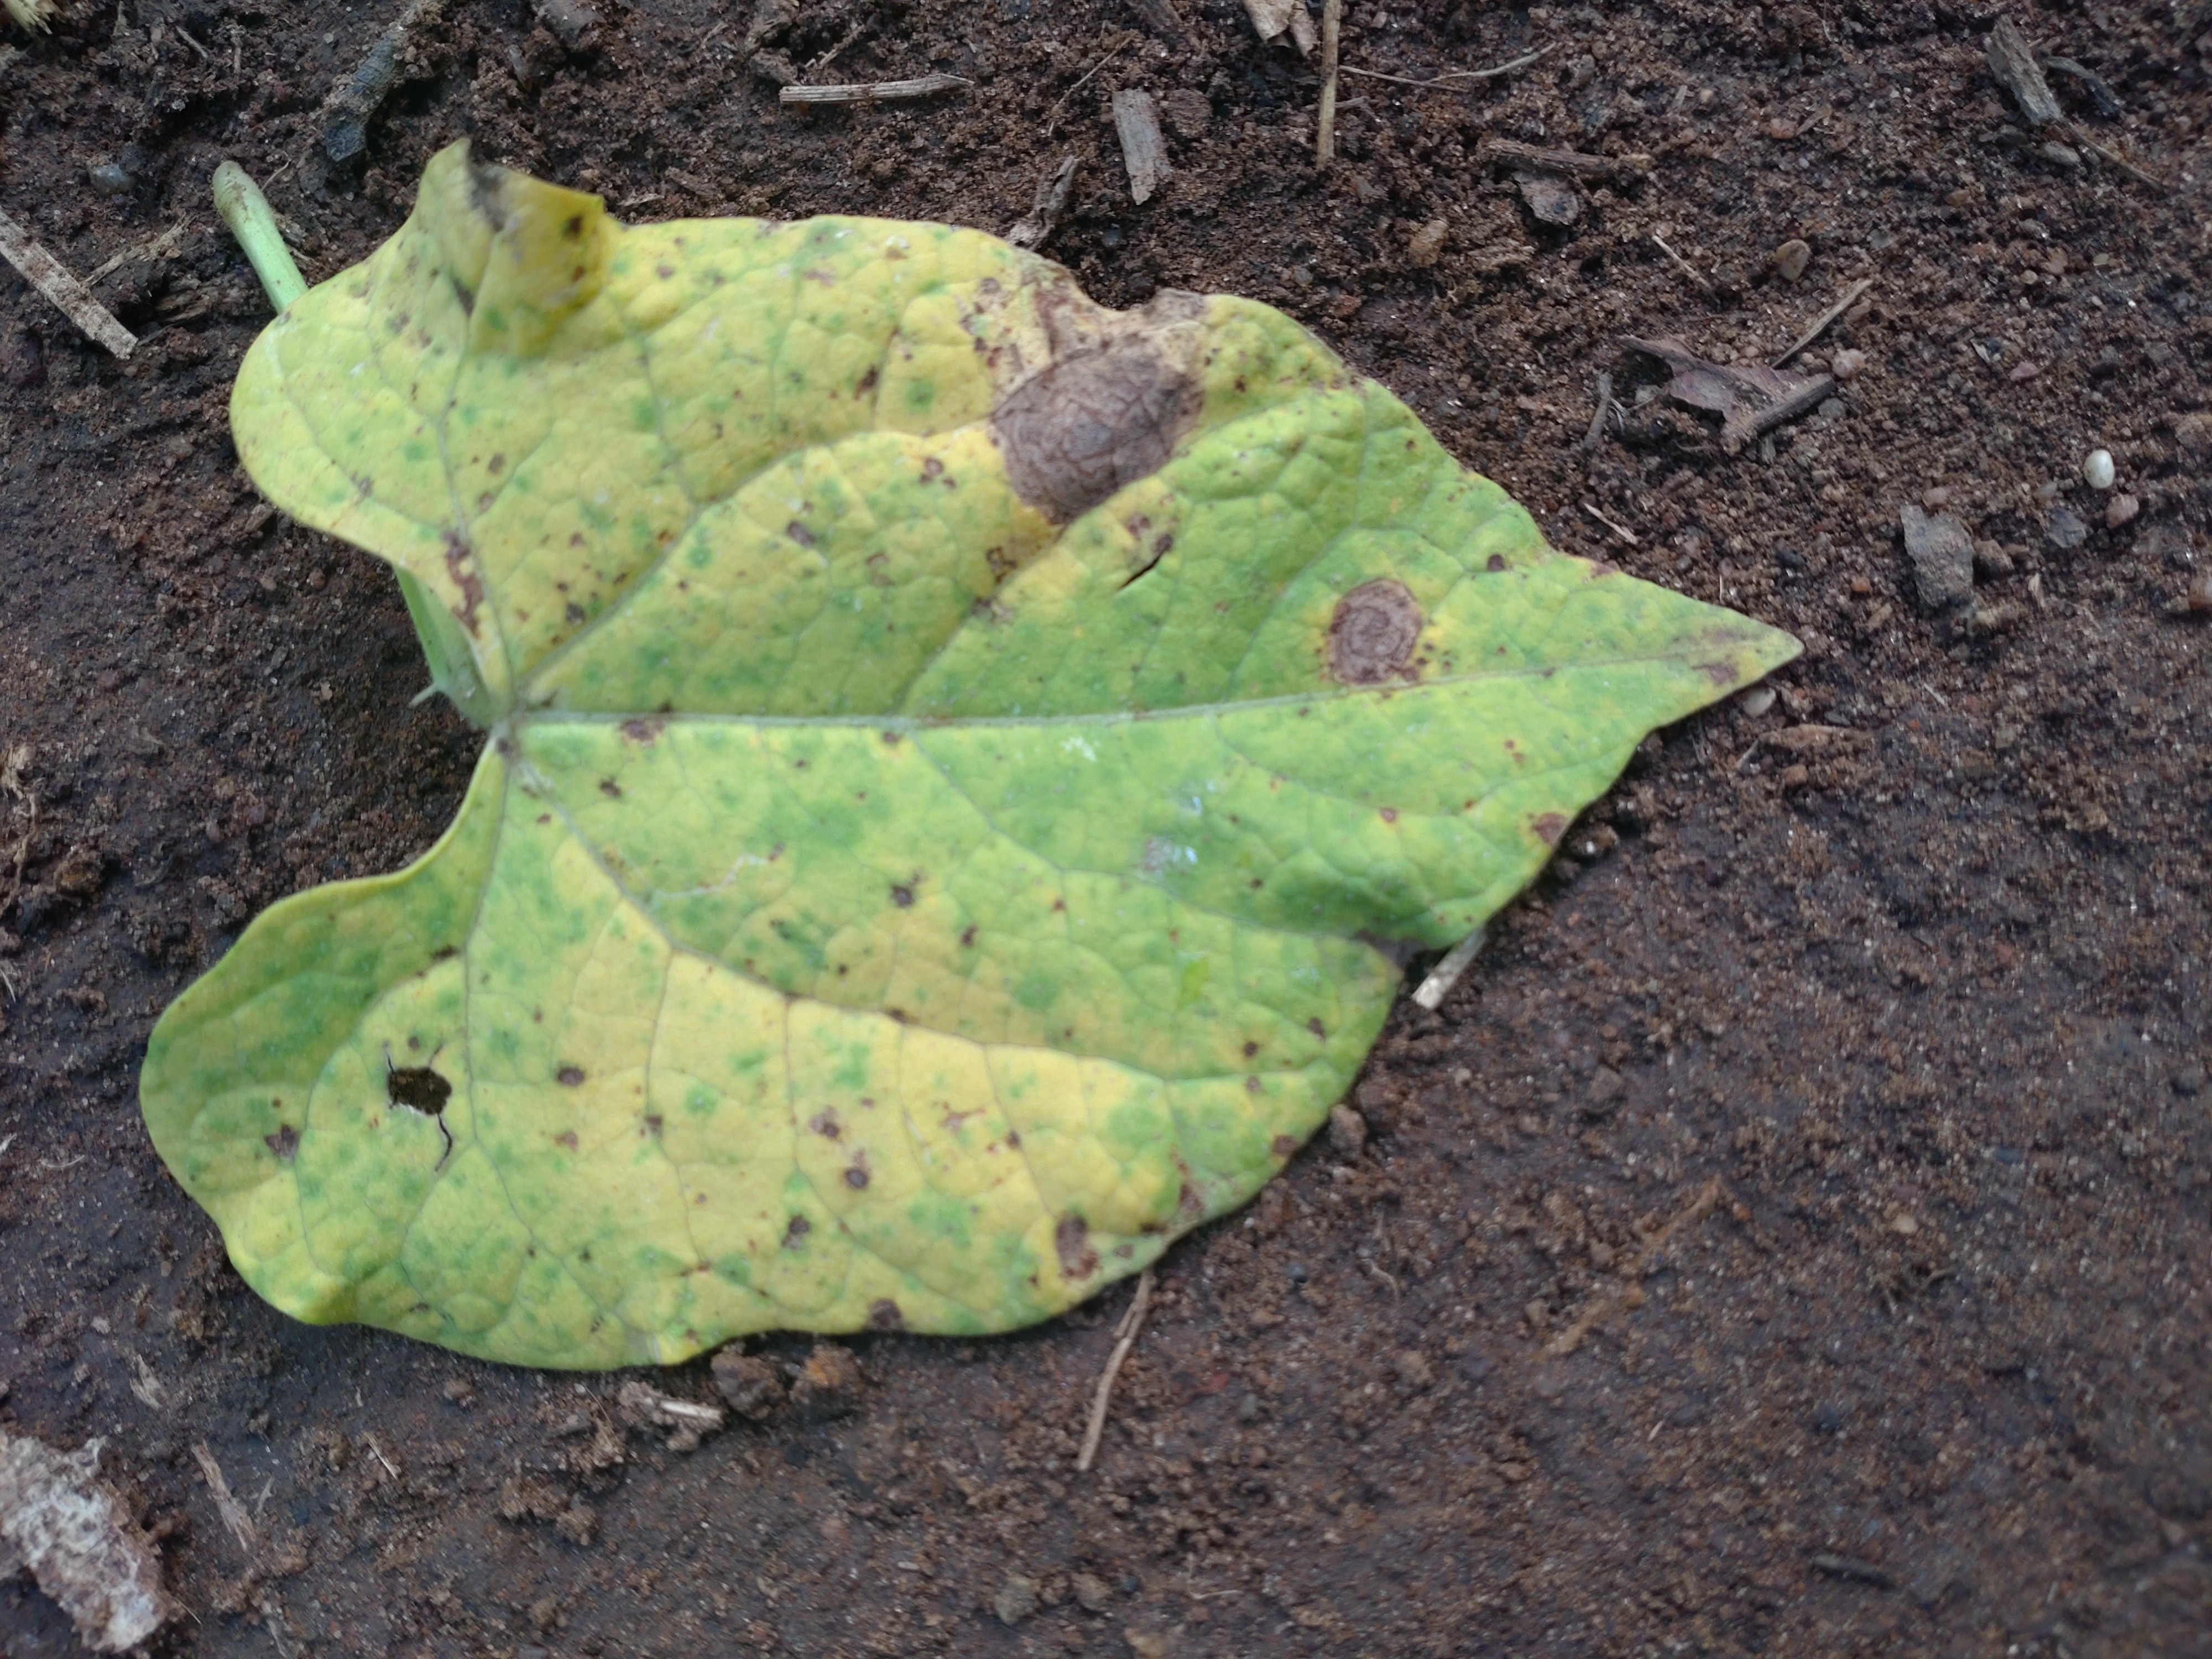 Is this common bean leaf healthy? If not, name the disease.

anthracnose
